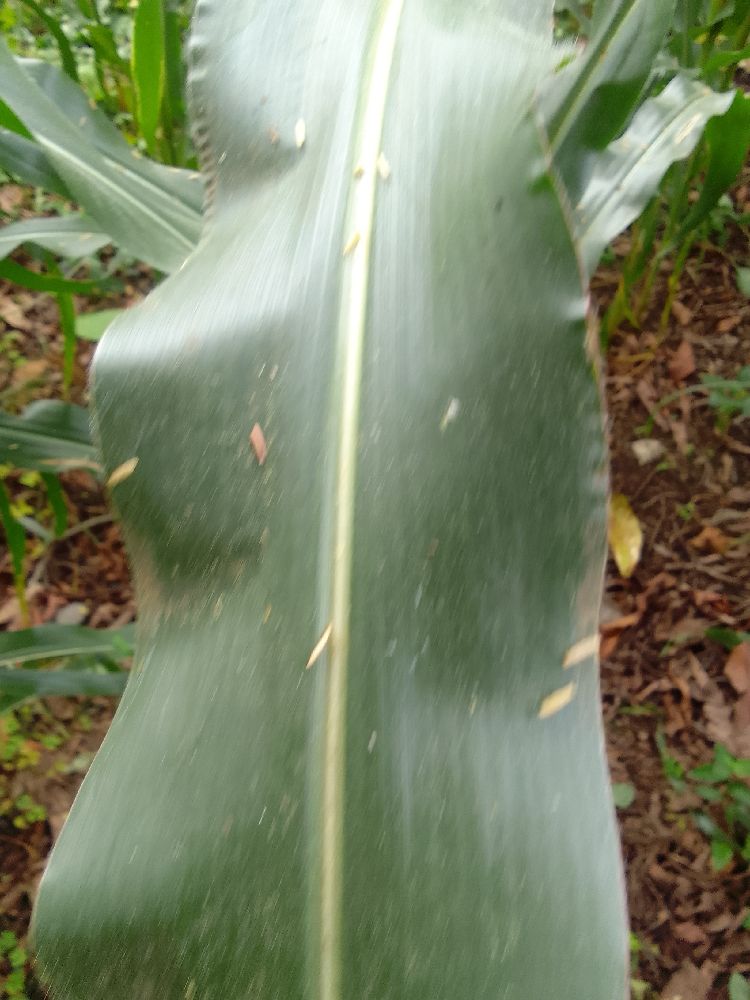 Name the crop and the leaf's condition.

maize, healthy
